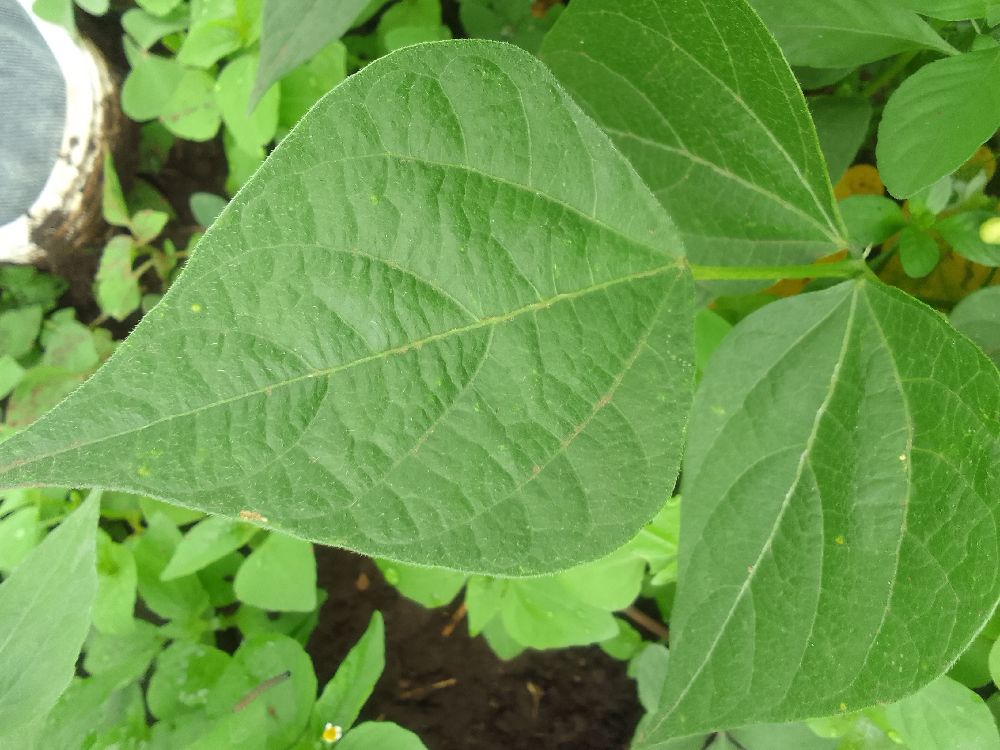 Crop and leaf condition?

common bean, healthy
